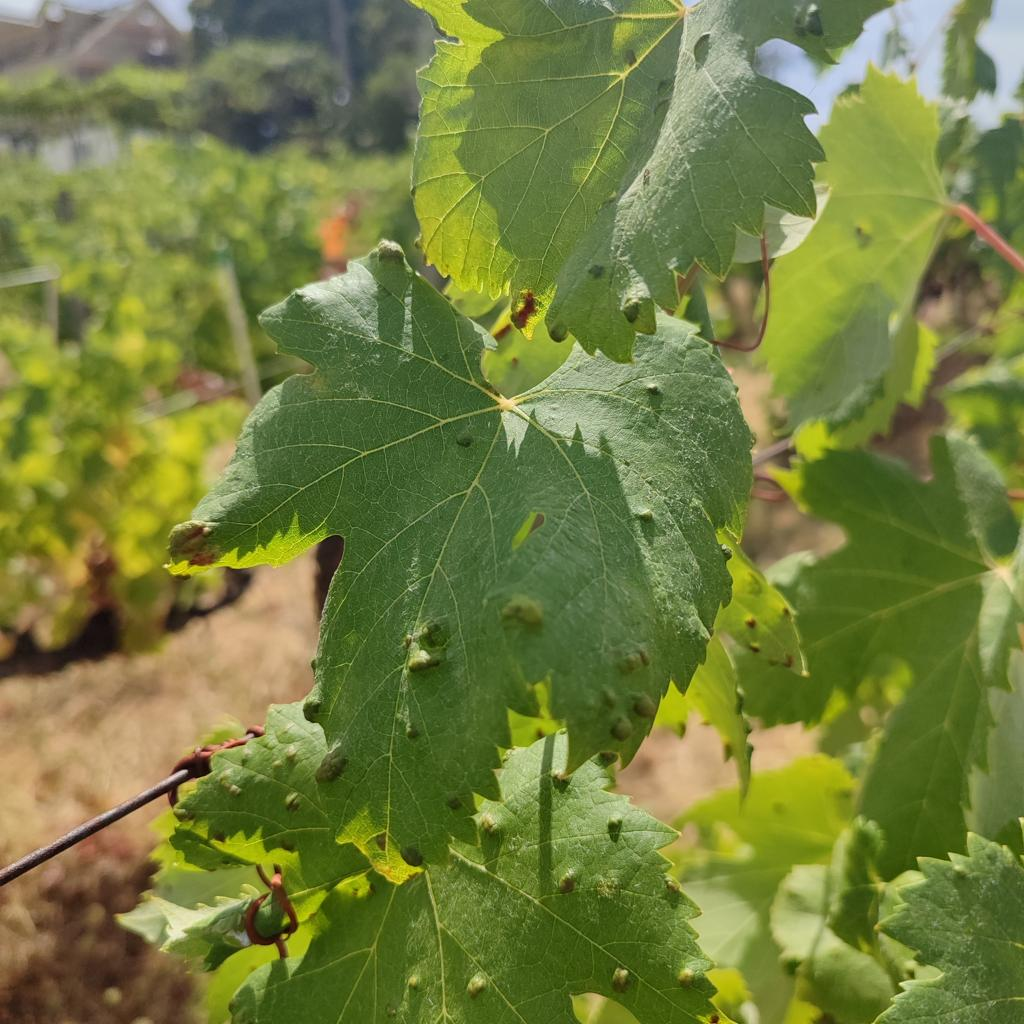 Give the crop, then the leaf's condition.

grapevine, erineum mite
